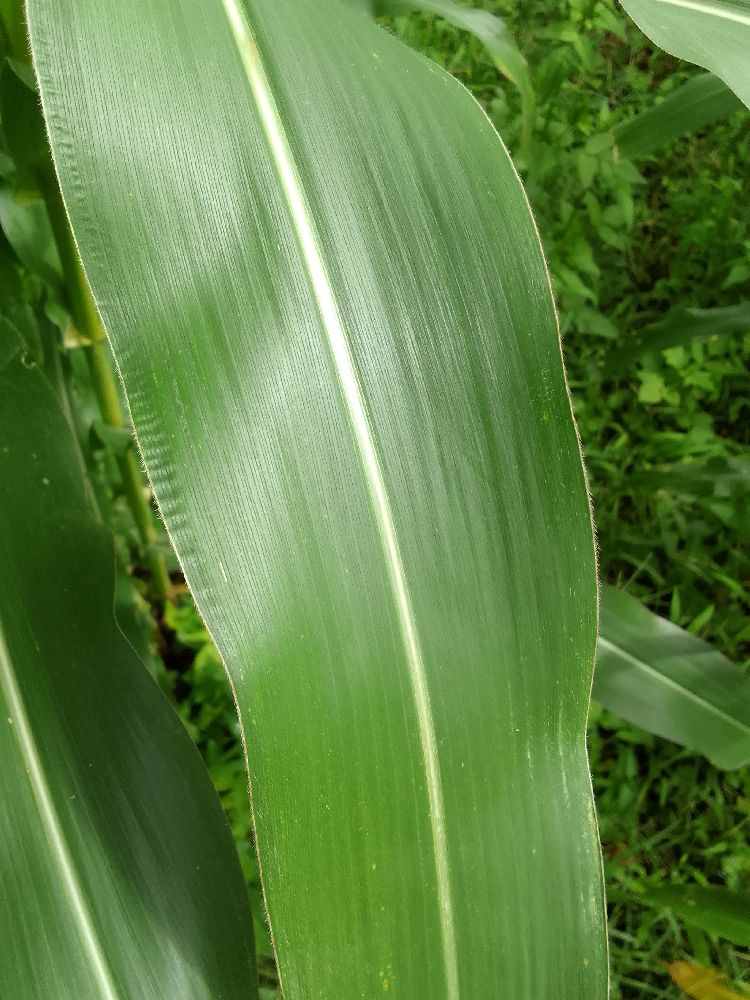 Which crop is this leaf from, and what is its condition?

maize, healthy
